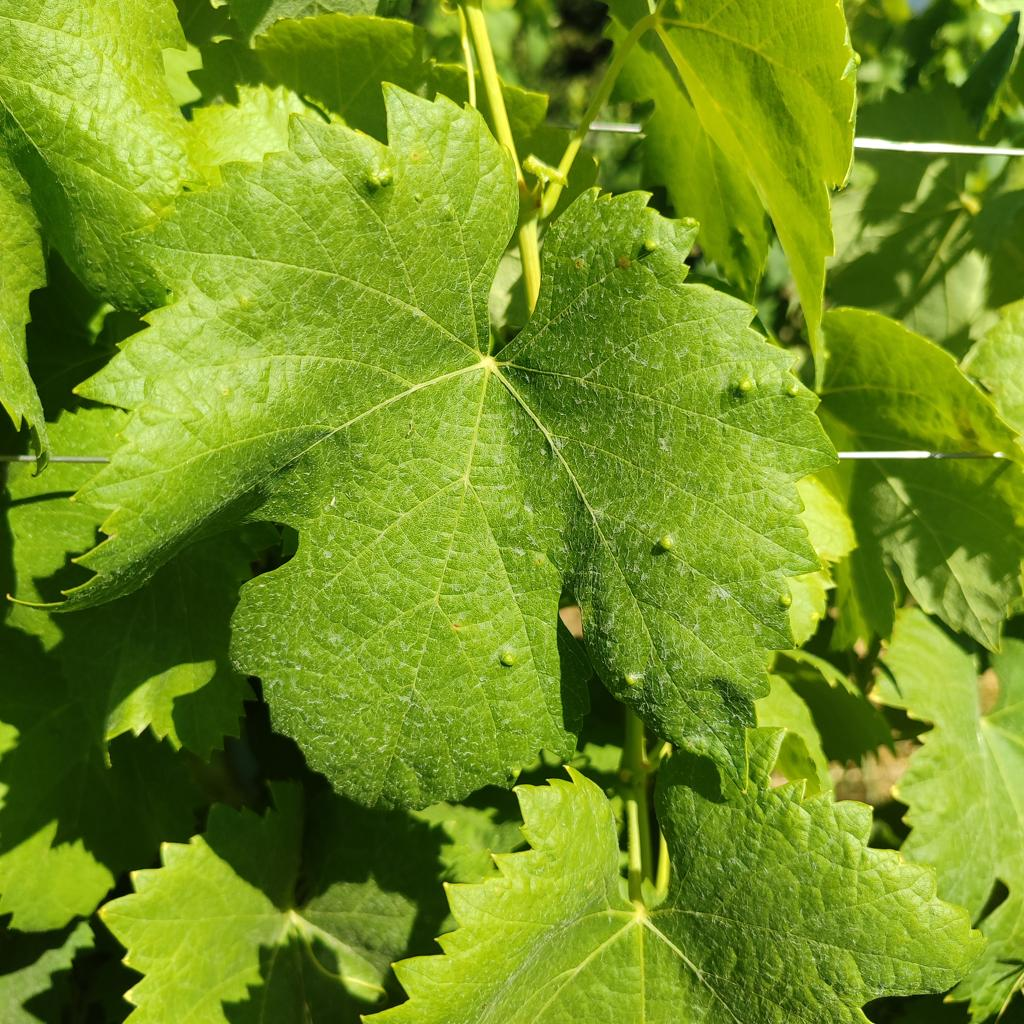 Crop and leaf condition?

grapevine, erineum mite
